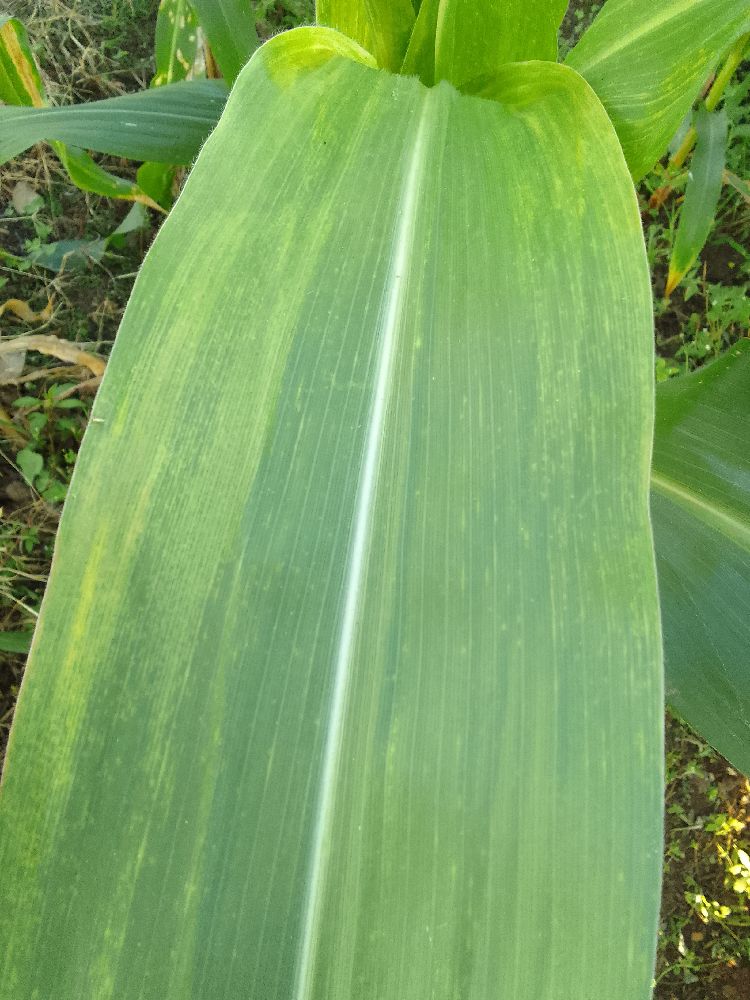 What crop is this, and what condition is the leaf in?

maize, maize lethal necrosis
